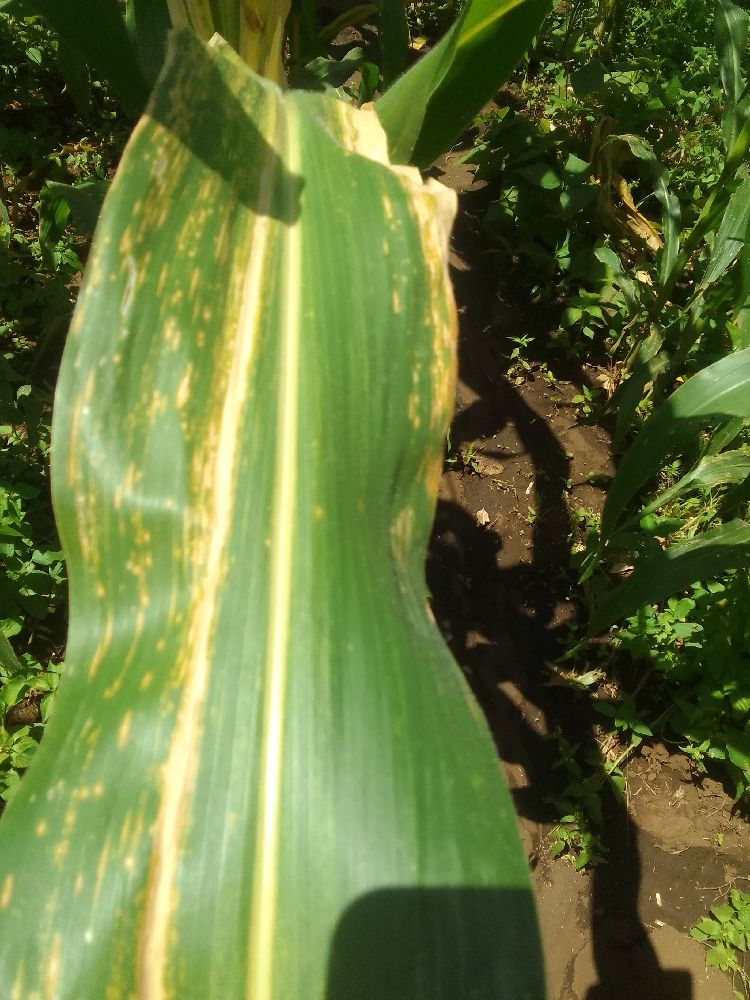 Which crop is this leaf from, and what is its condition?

maize, maize lethal necrosis
